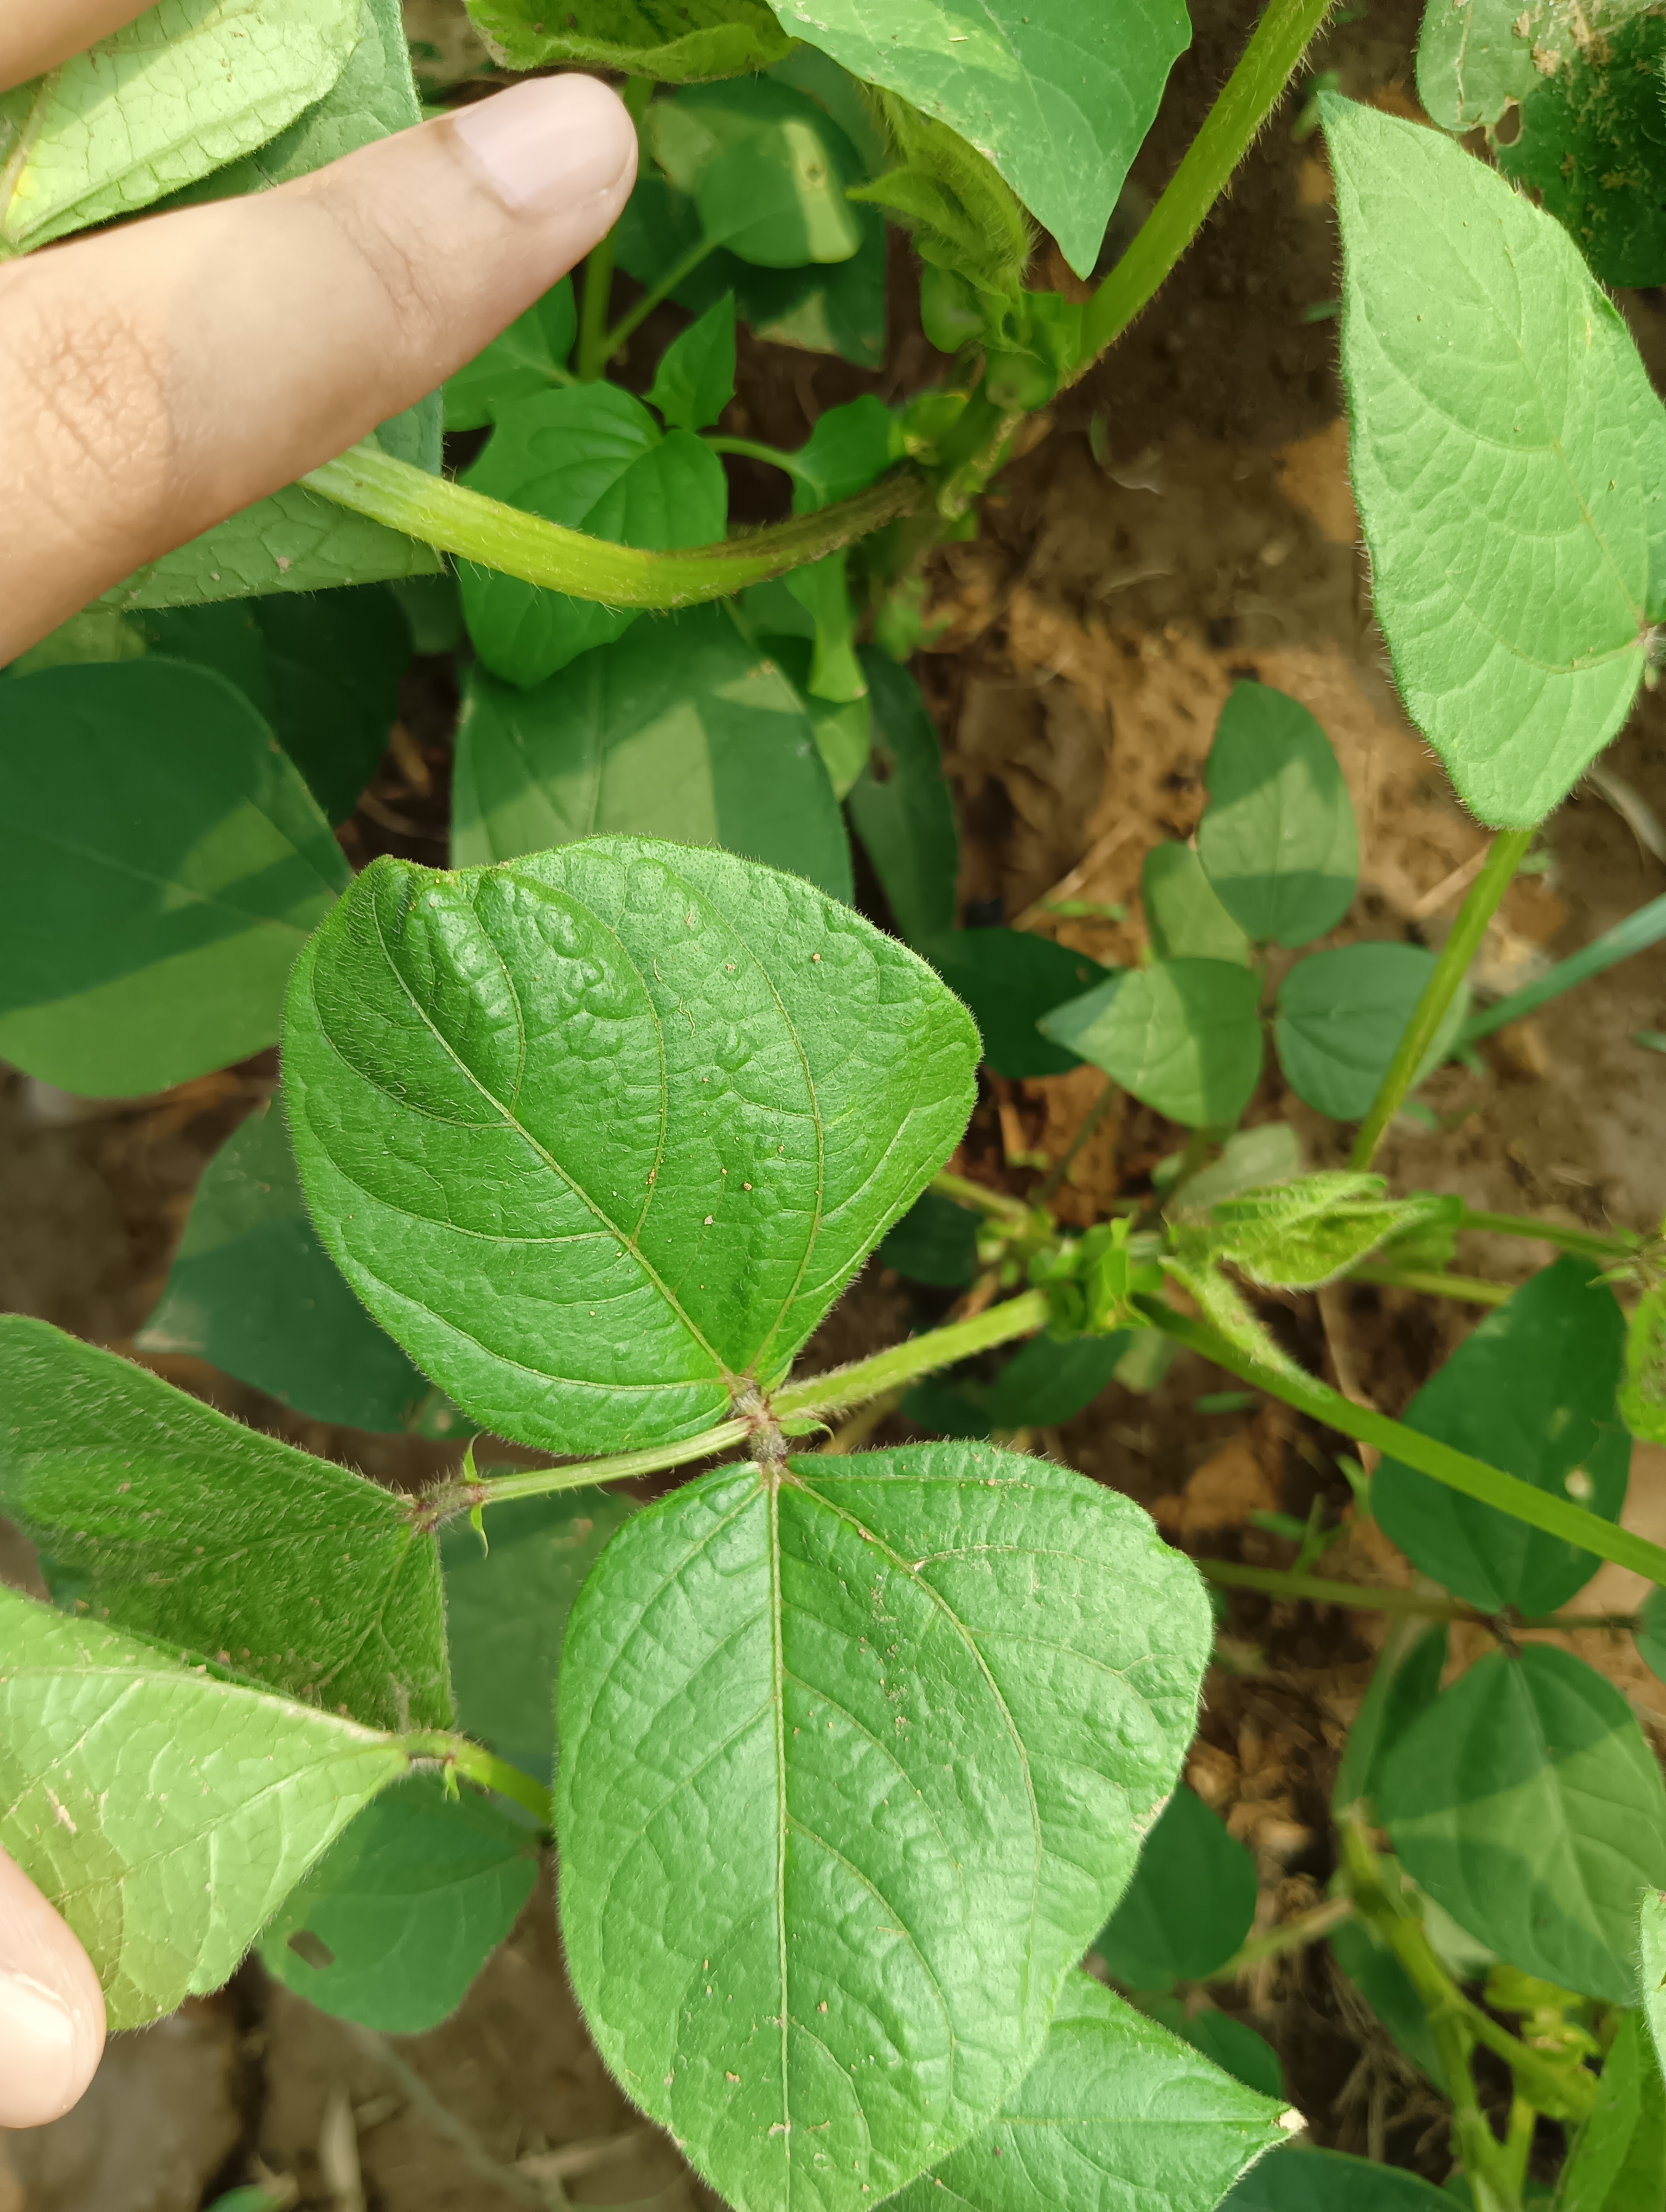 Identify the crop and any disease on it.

mungbean, healthy
